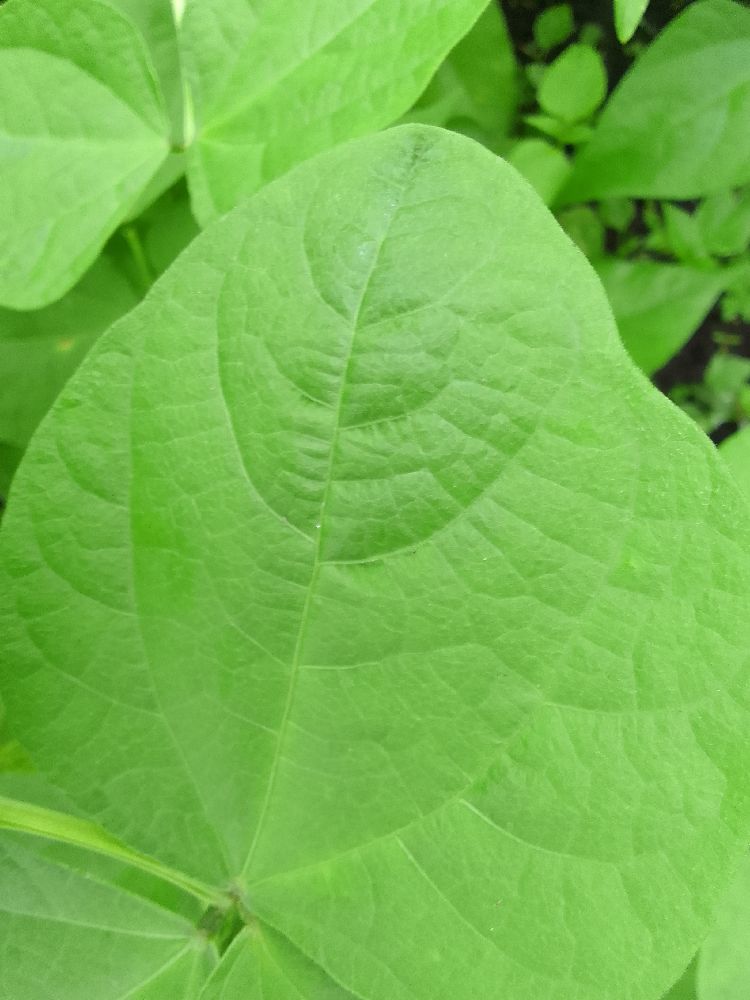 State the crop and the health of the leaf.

common bean, healthy
